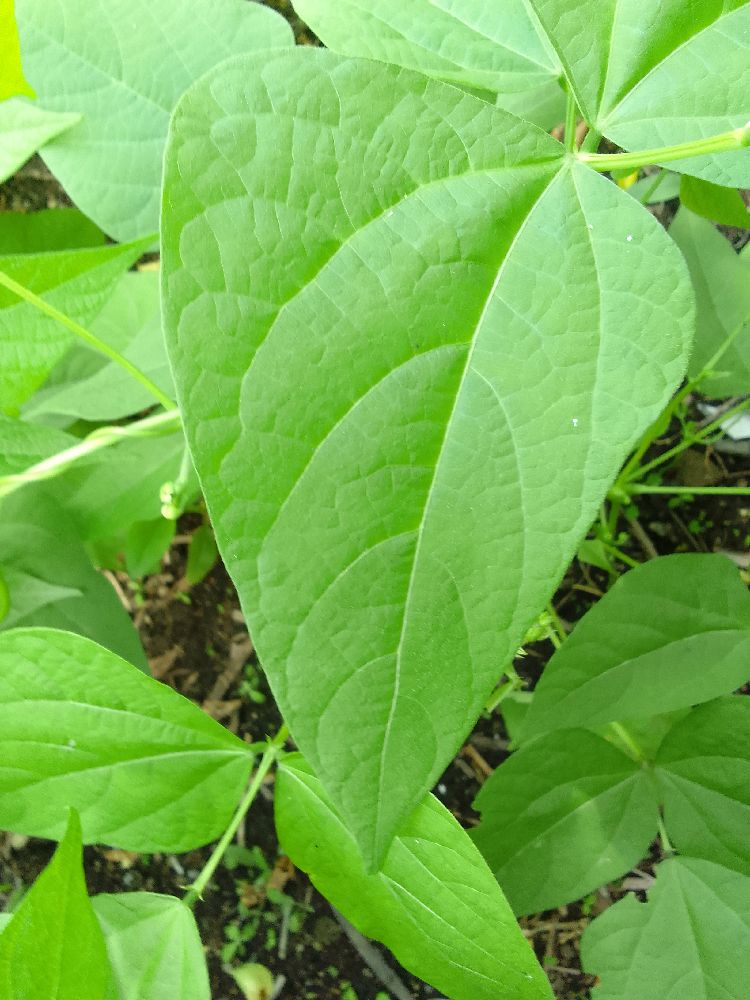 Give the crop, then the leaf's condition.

common bean, healthy
